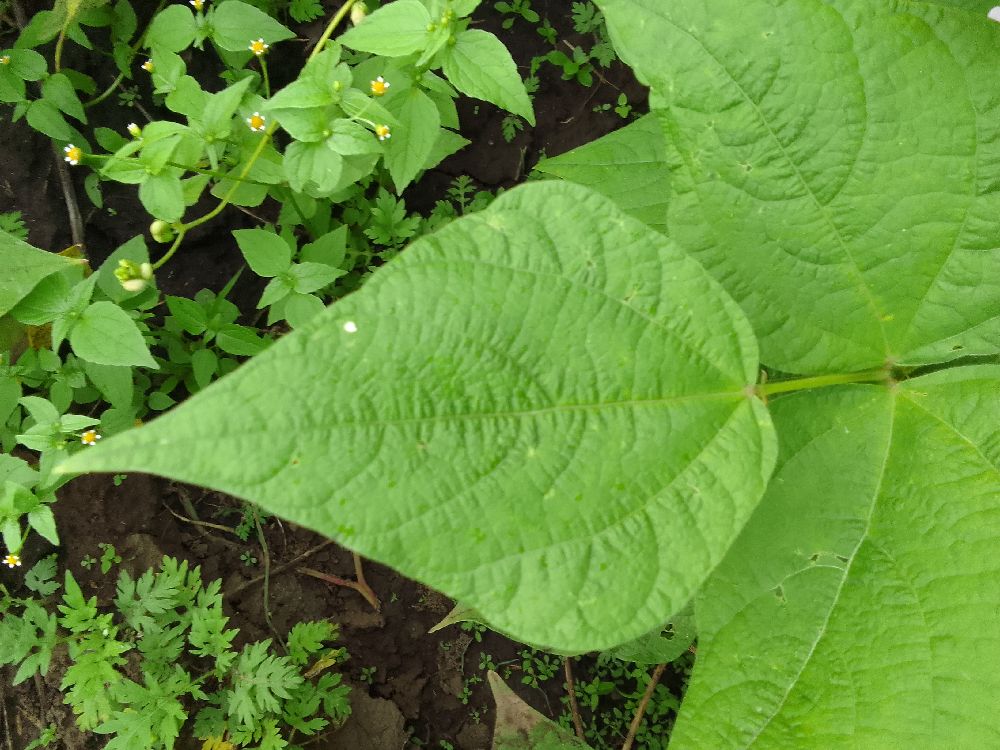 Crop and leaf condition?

common bean, healthy
